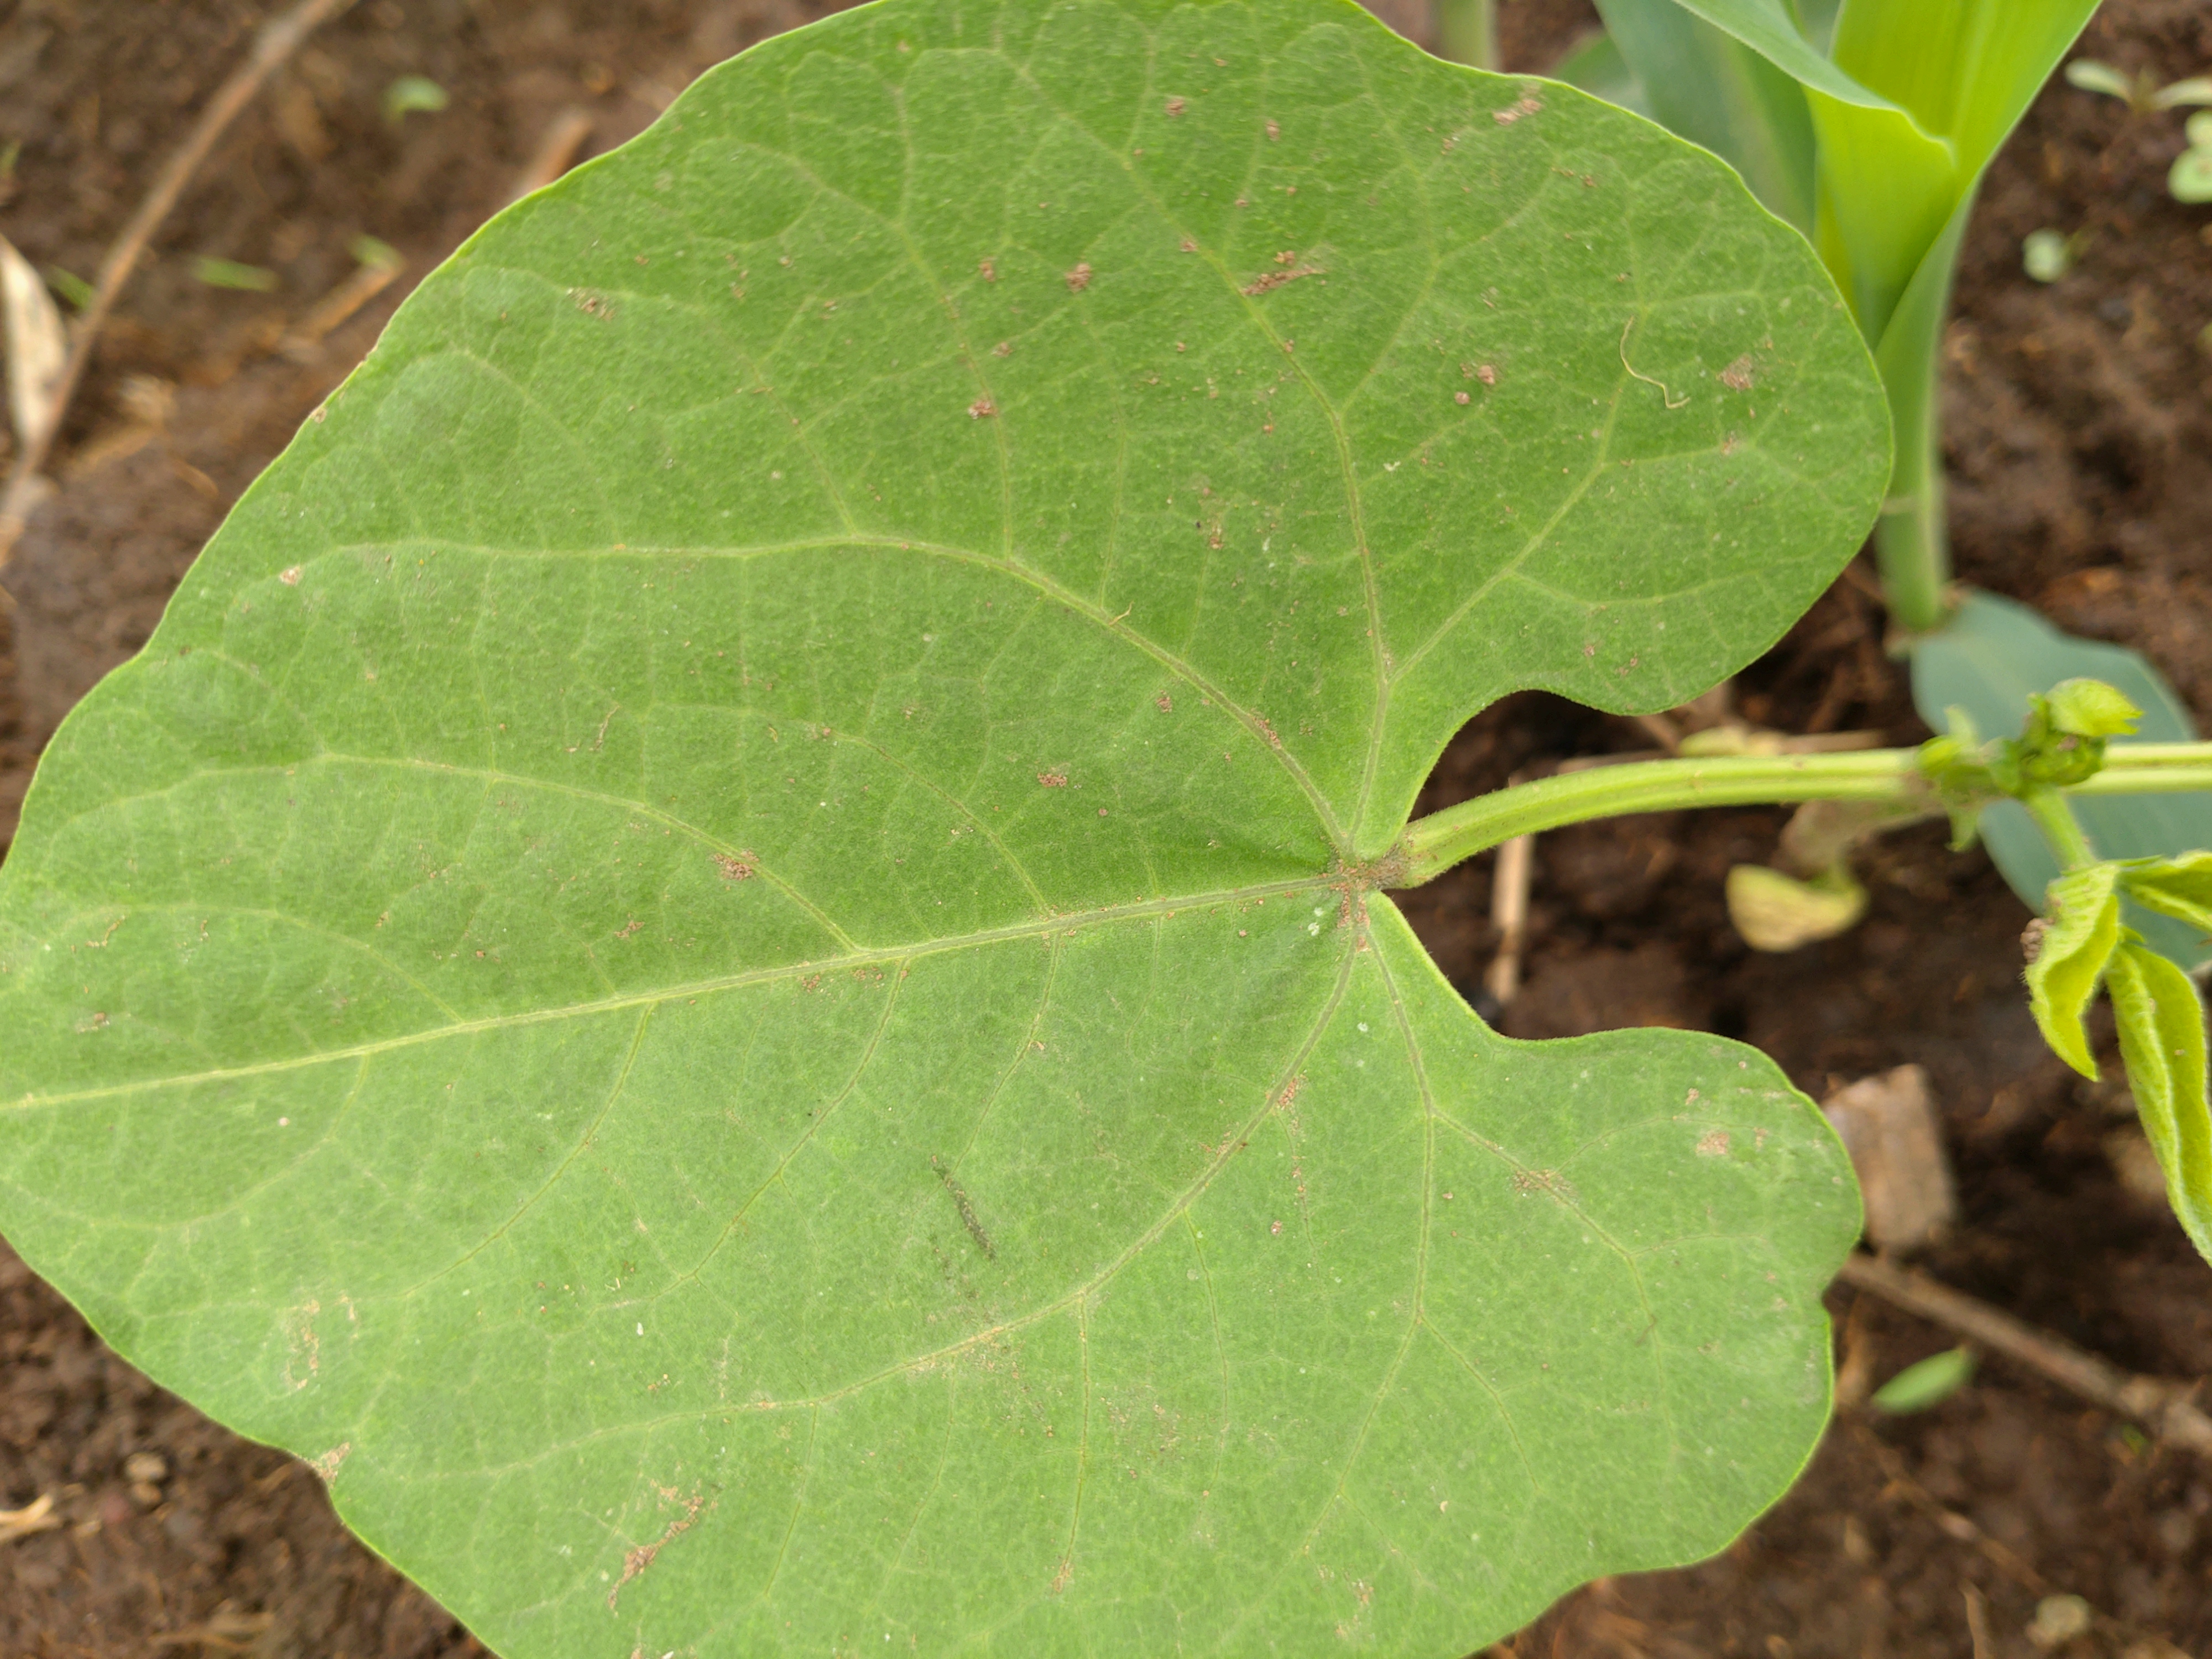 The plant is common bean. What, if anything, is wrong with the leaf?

healthy
